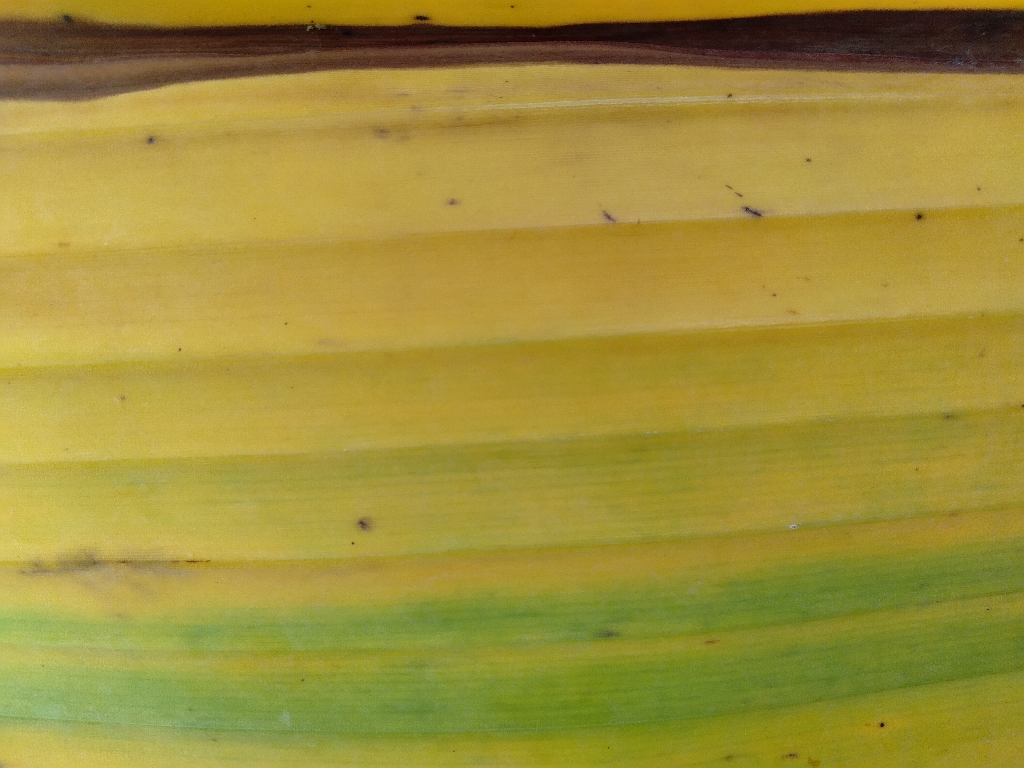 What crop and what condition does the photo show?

banana, fusarium wilt race 1
